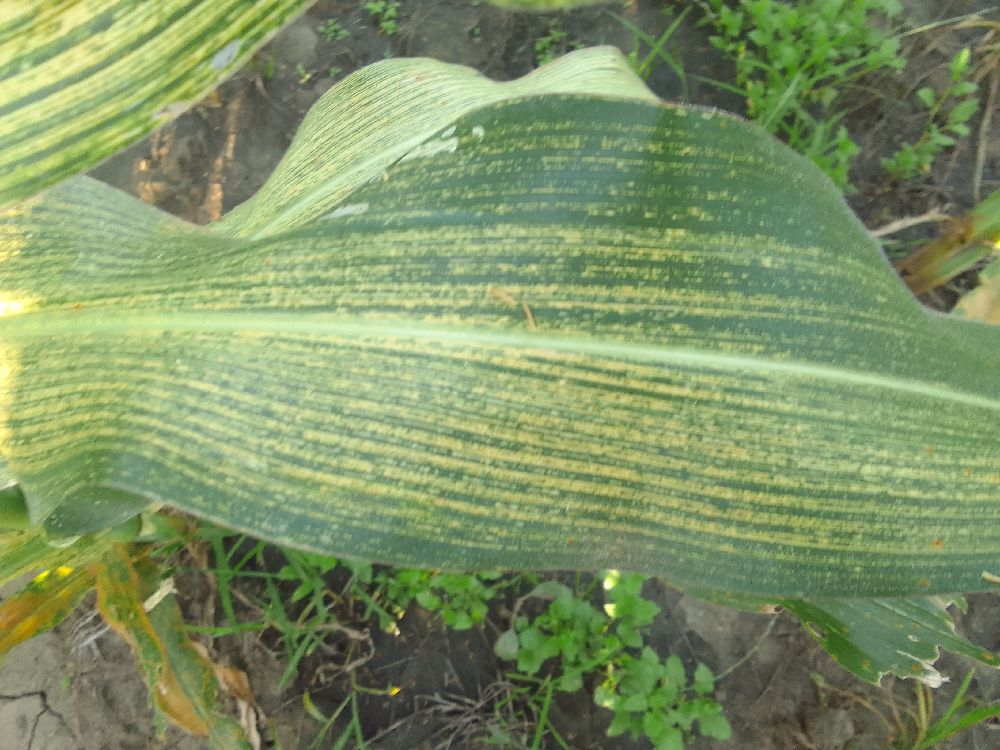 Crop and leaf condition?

maize, maize streak virus
